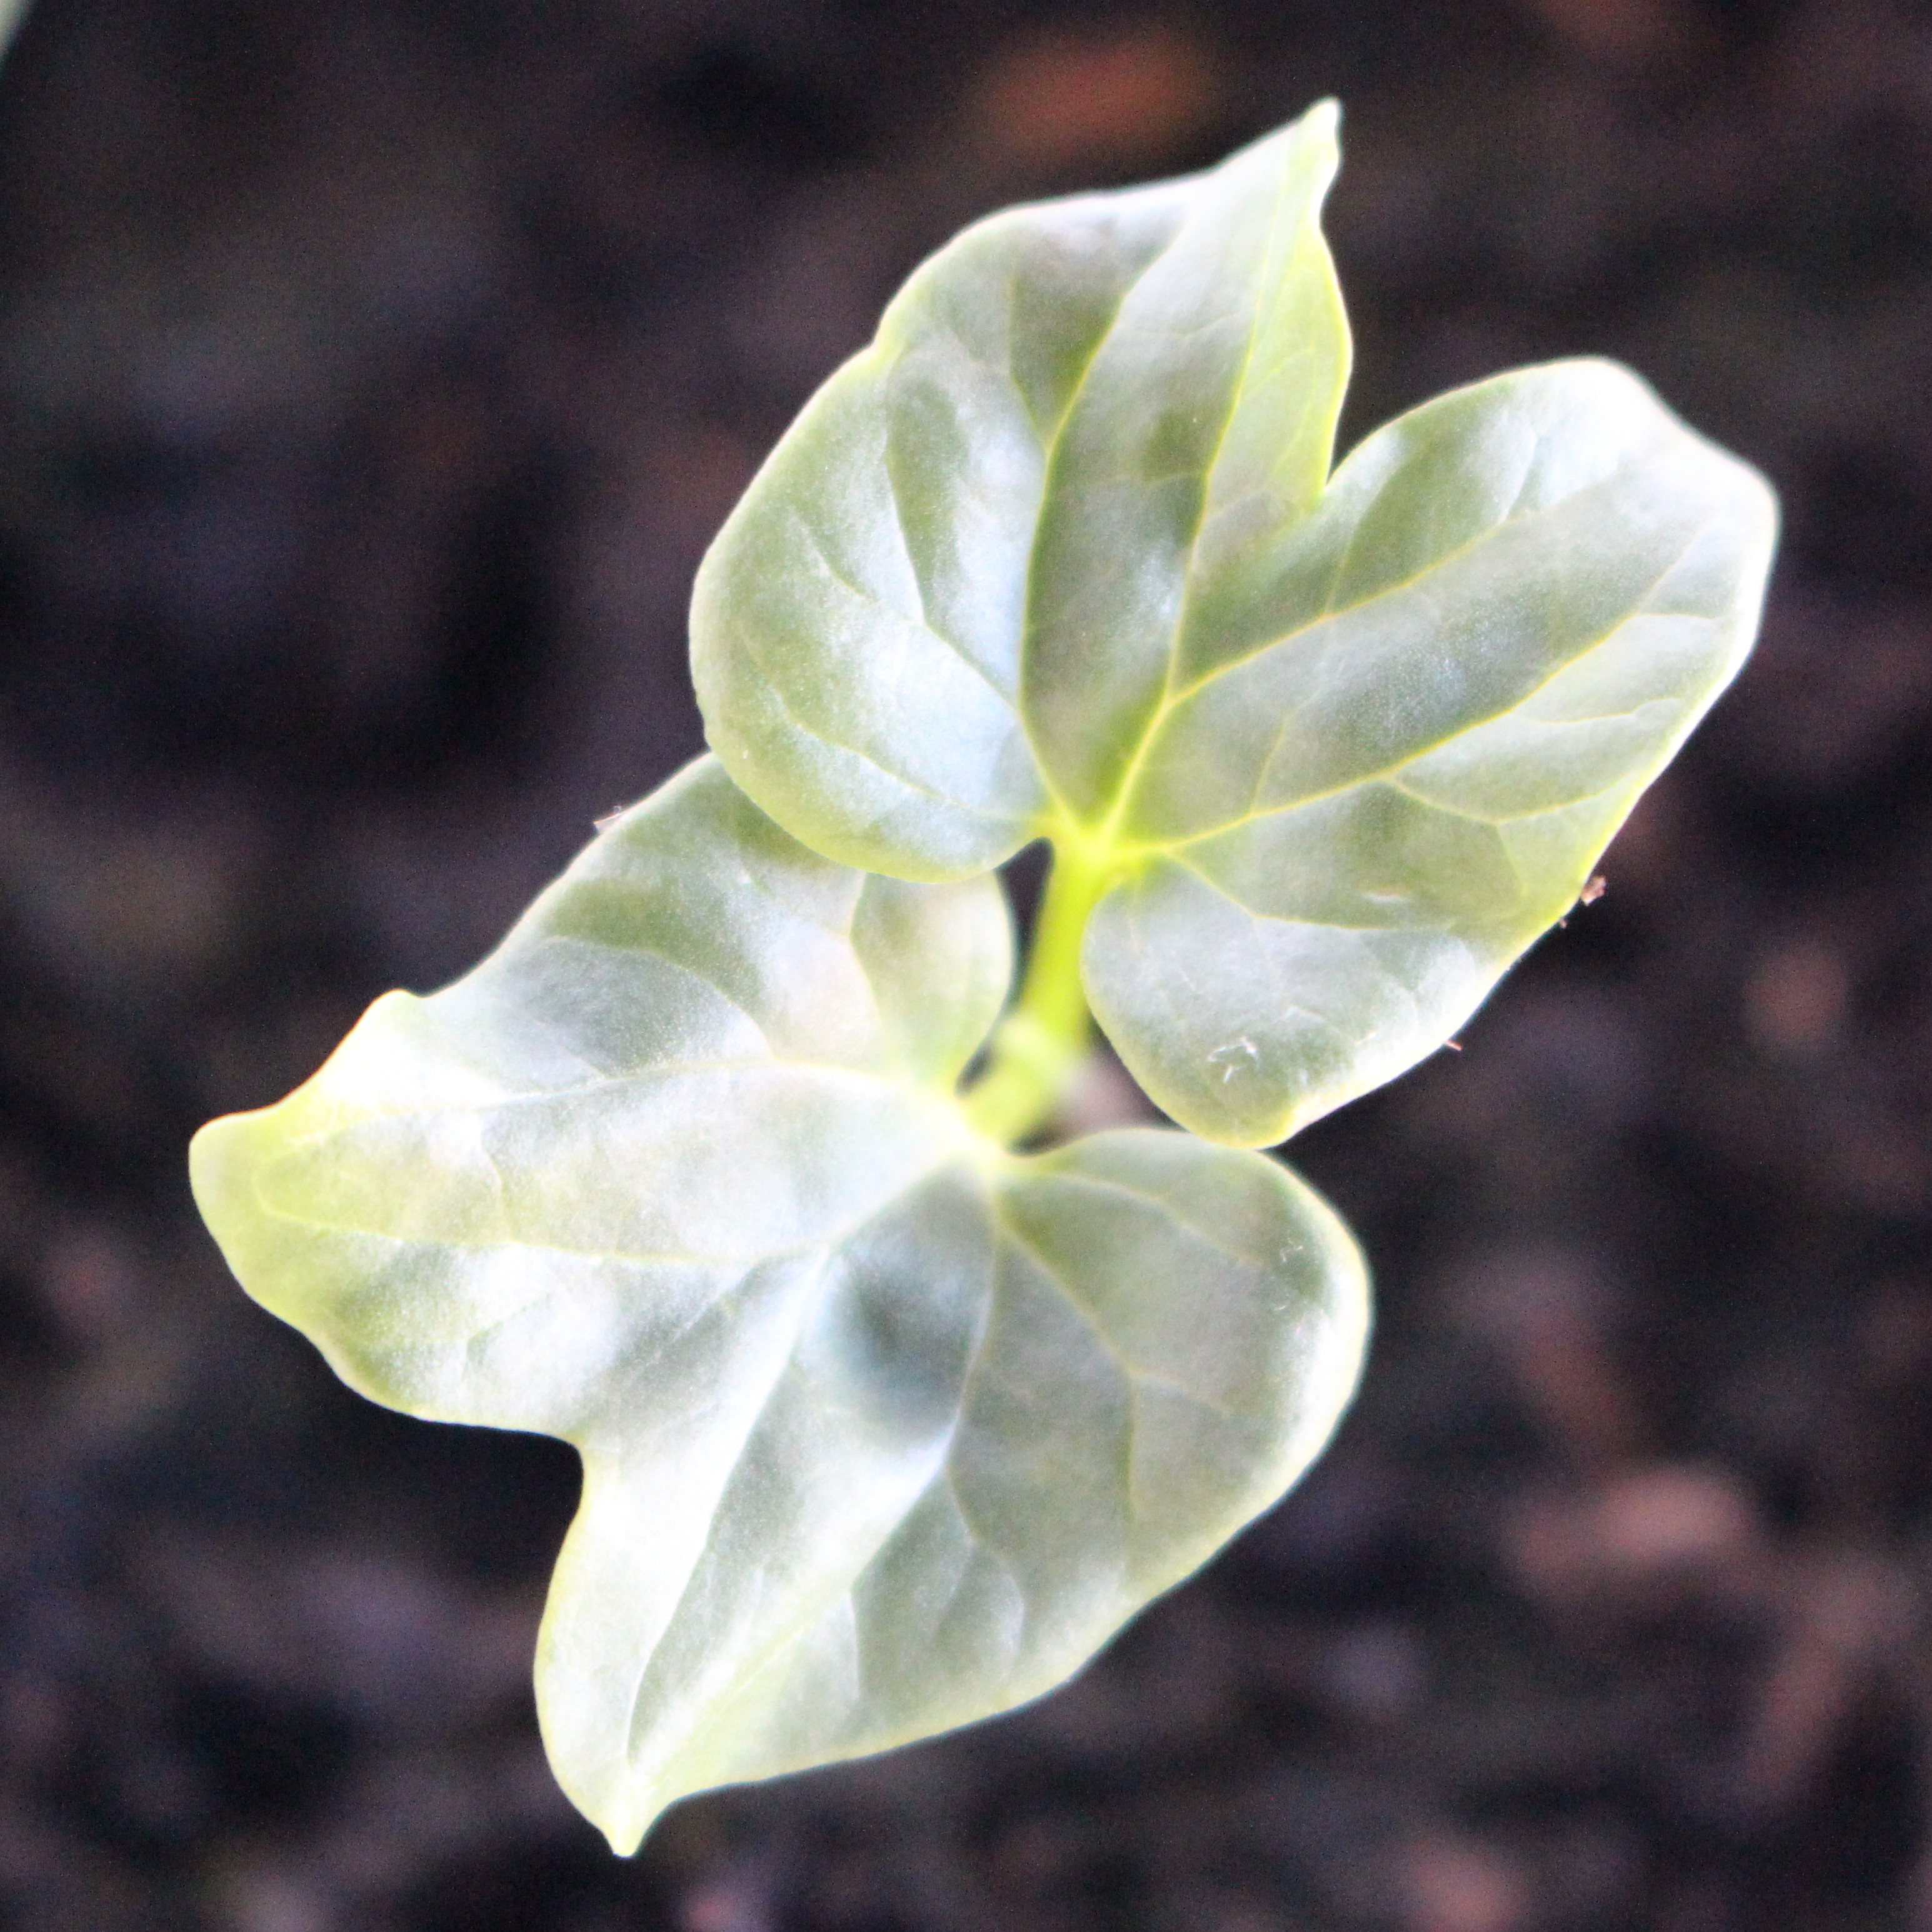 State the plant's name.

Convolvulus arvensis
